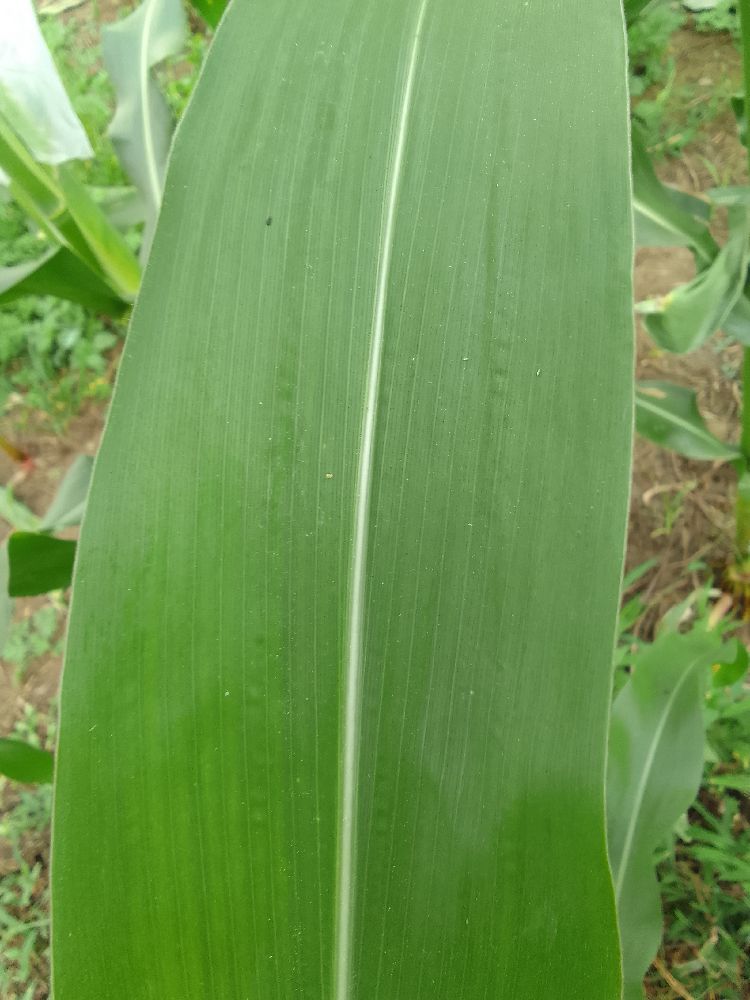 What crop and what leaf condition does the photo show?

maize, healthy
